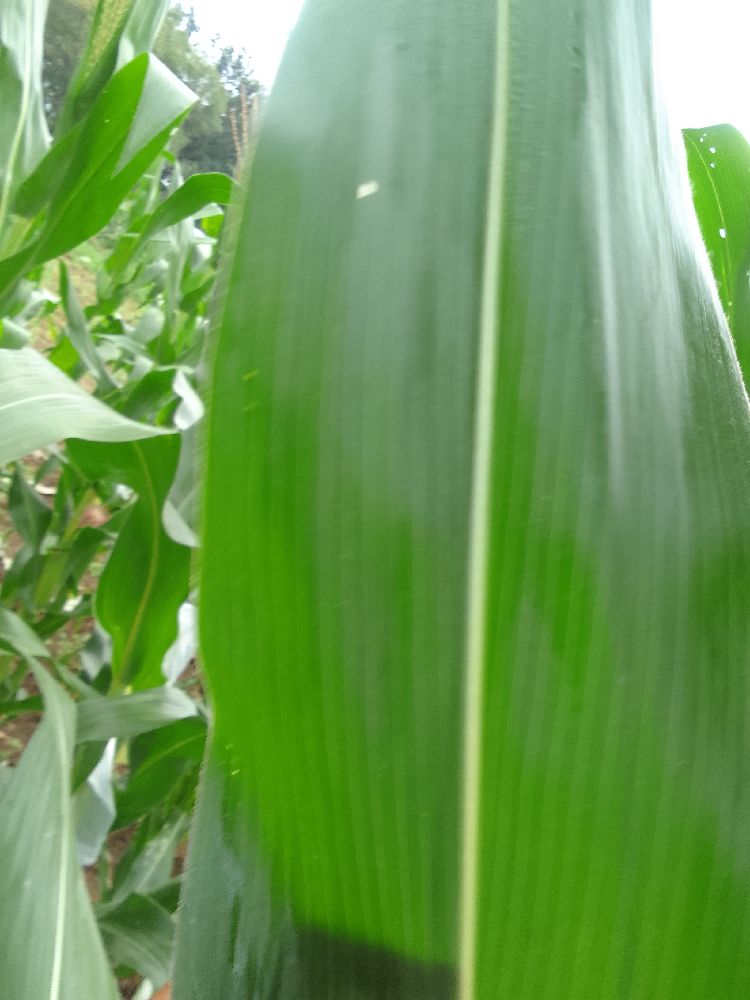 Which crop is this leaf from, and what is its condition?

maize, healthy
